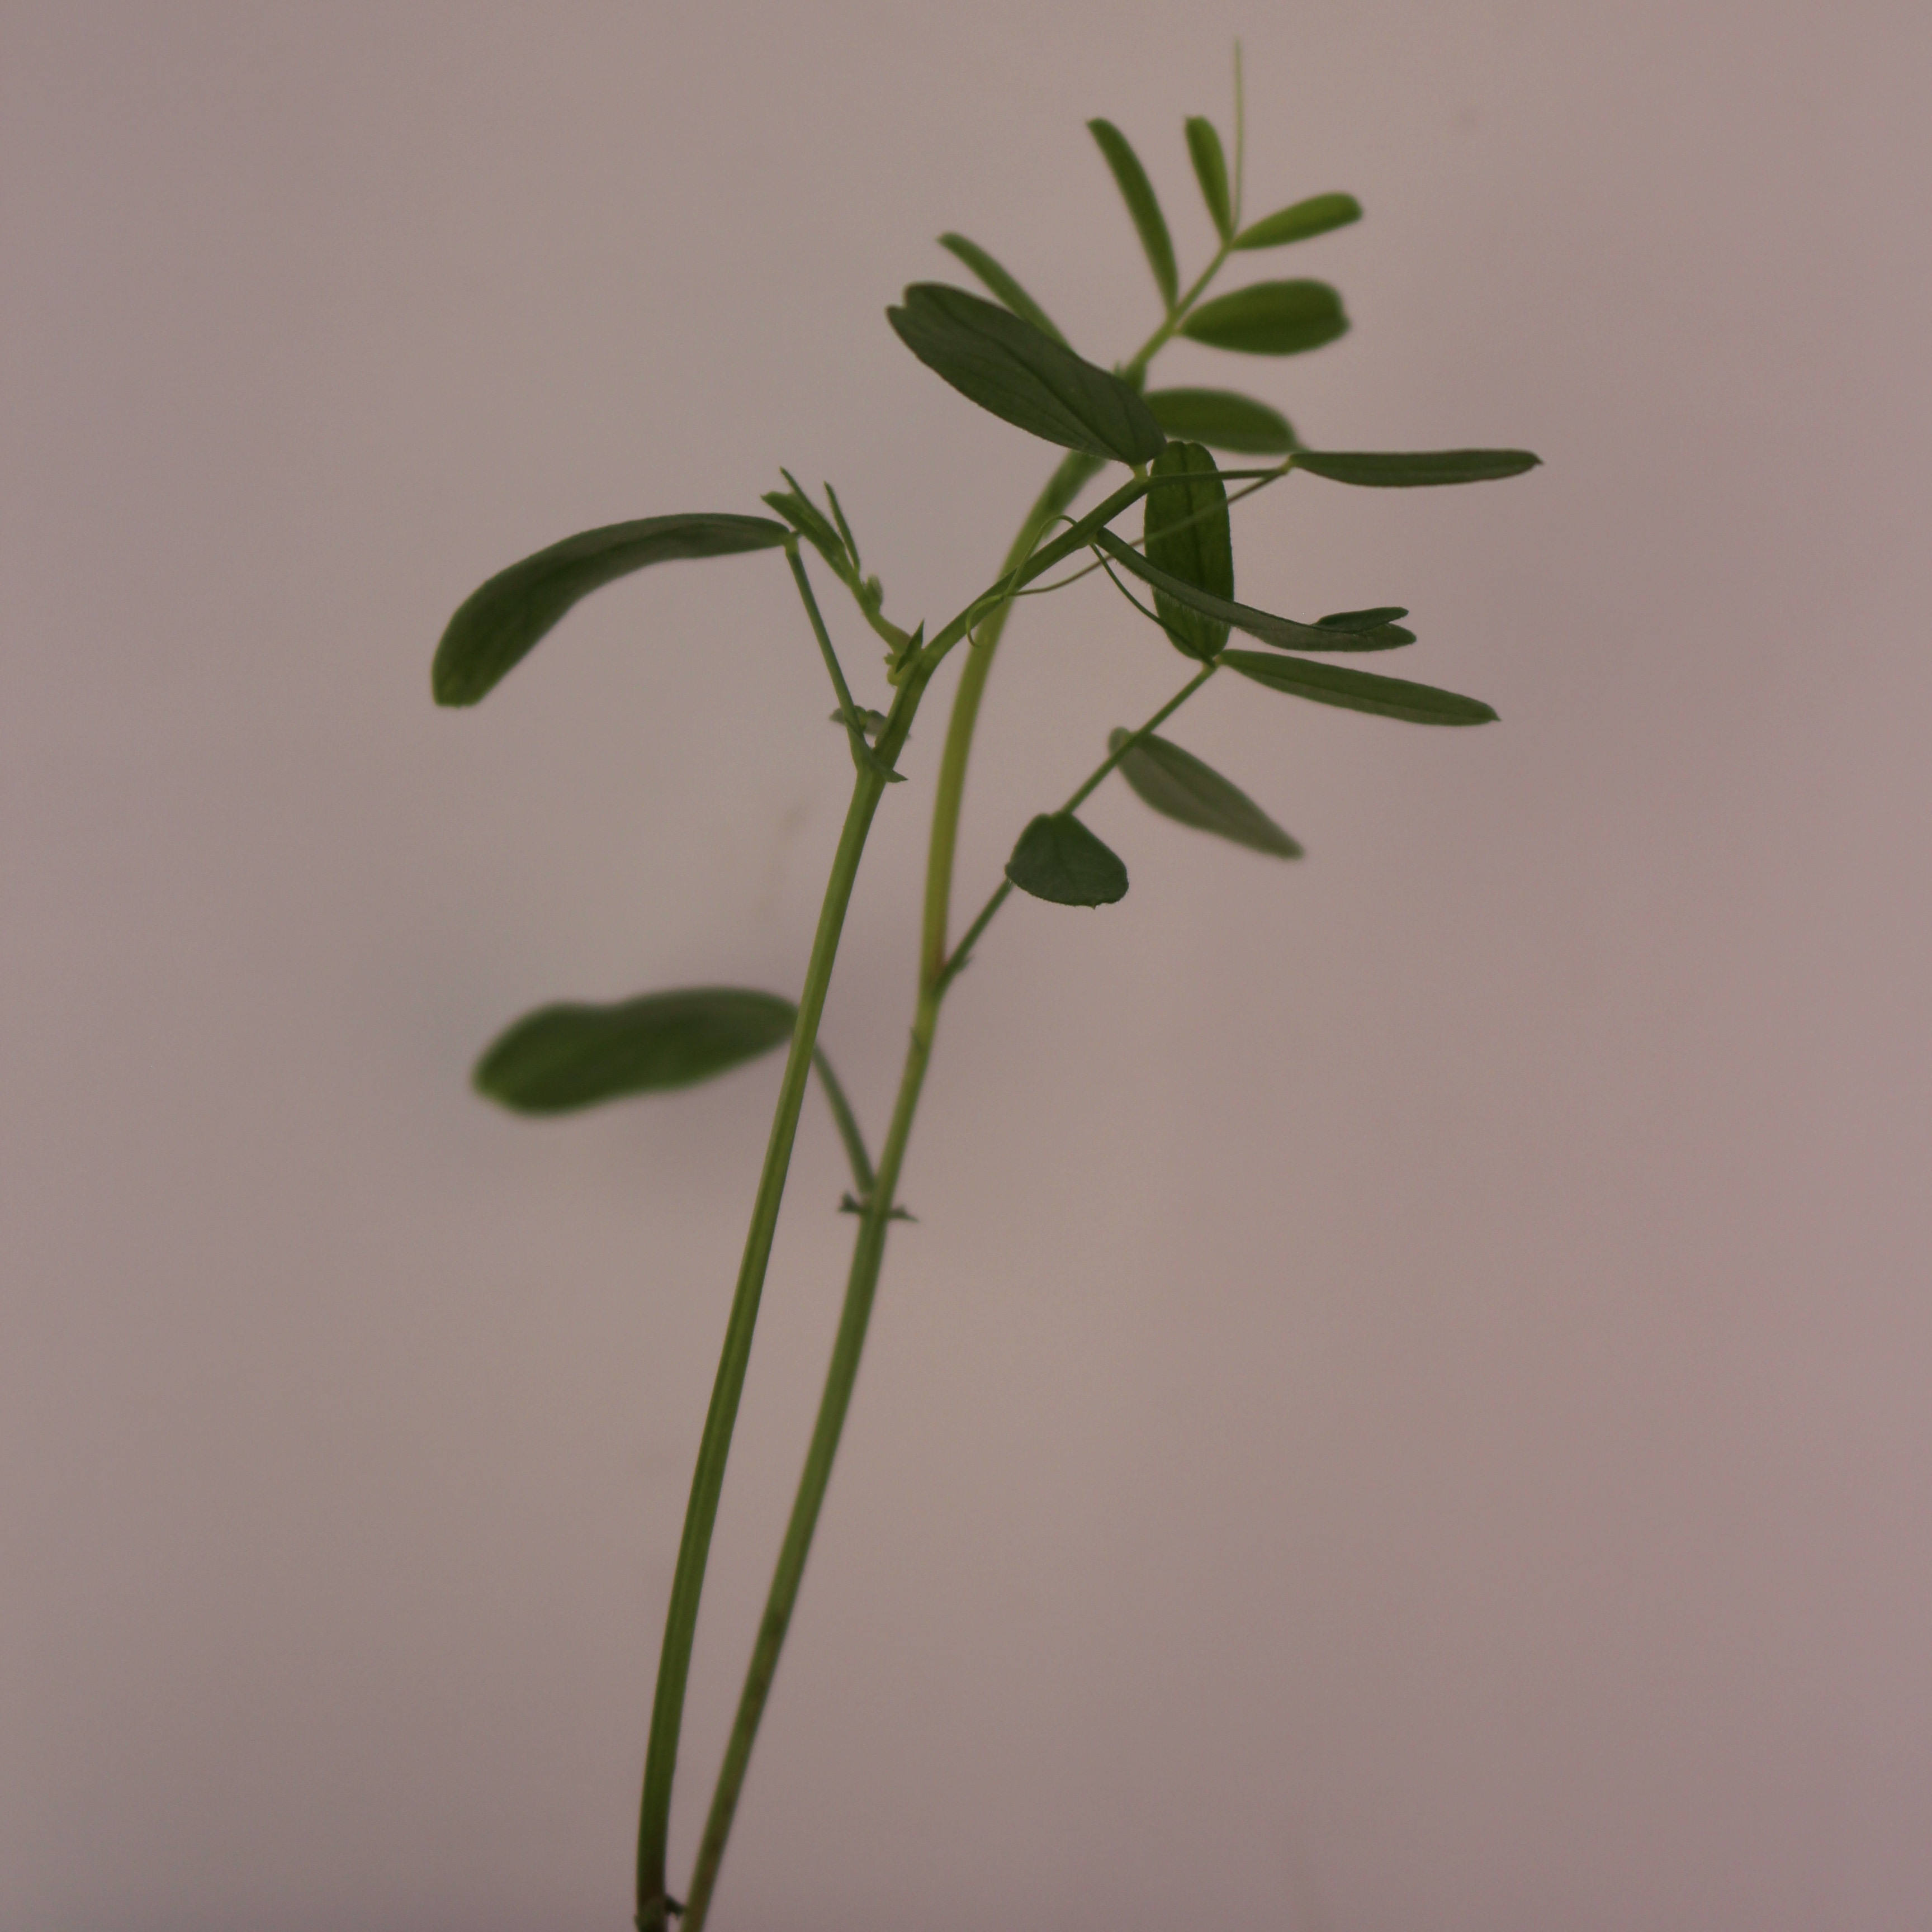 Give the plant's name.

Vicia sativa
